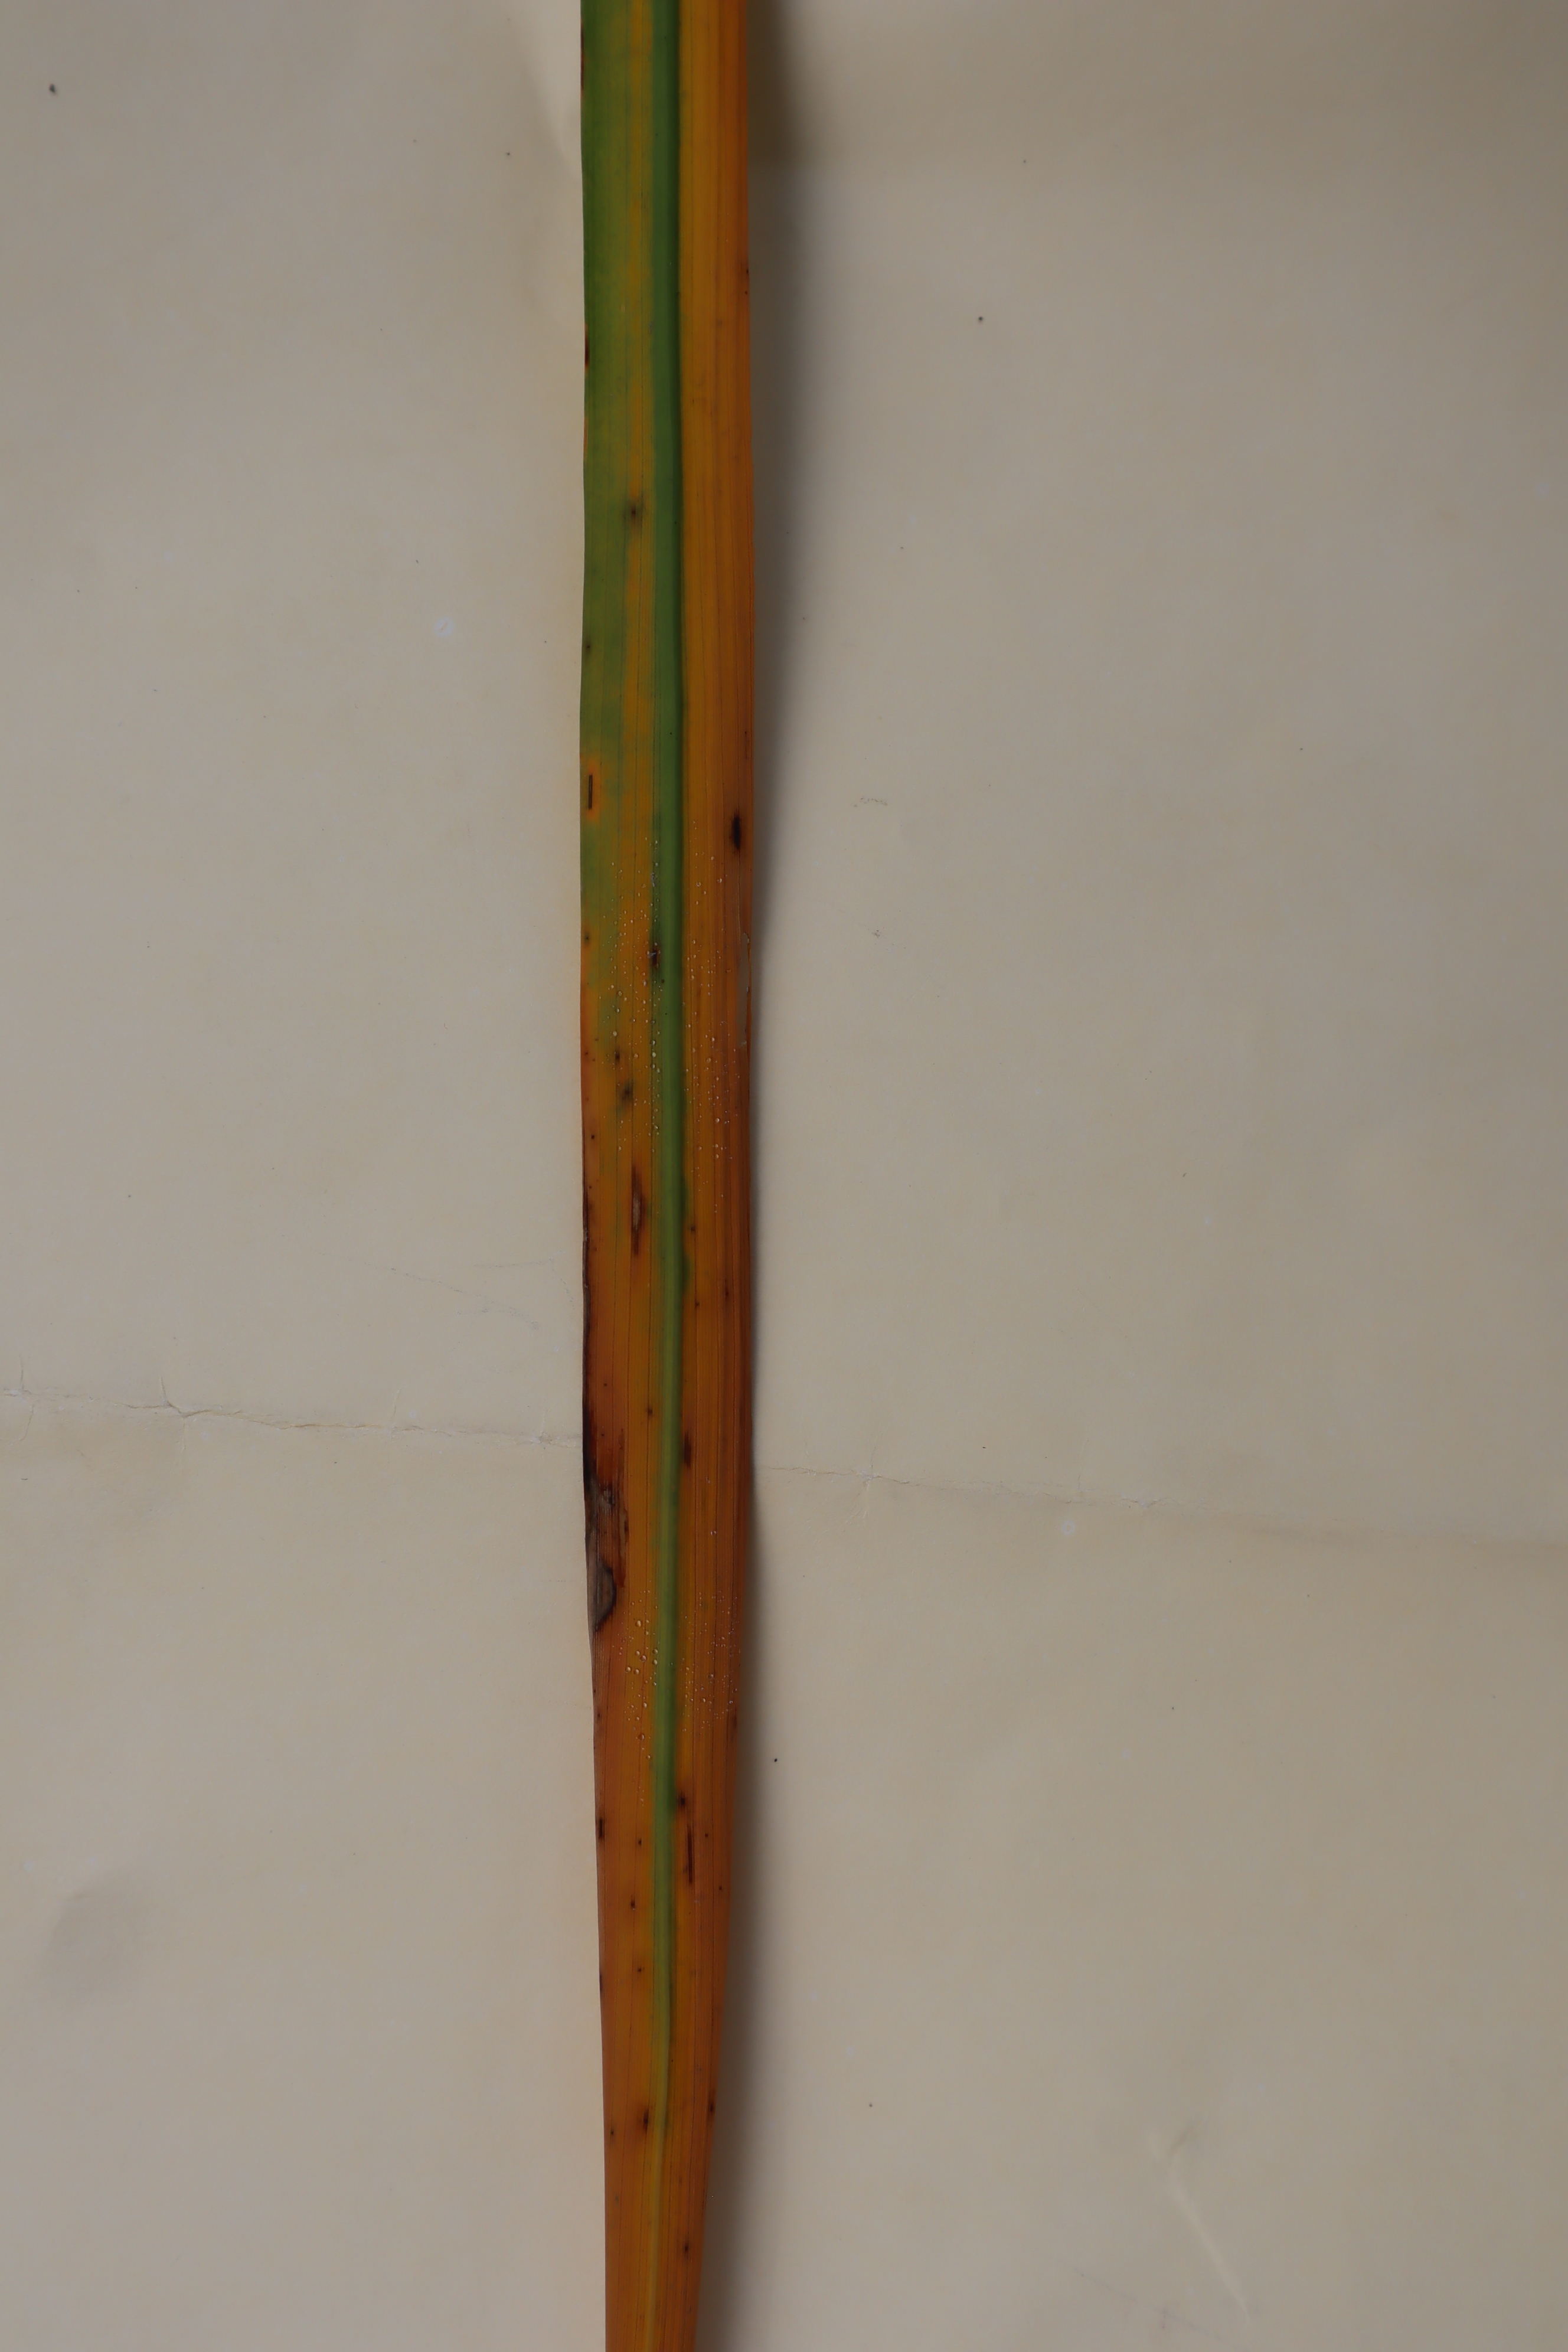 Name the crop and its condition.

rice, tungro virus disease
